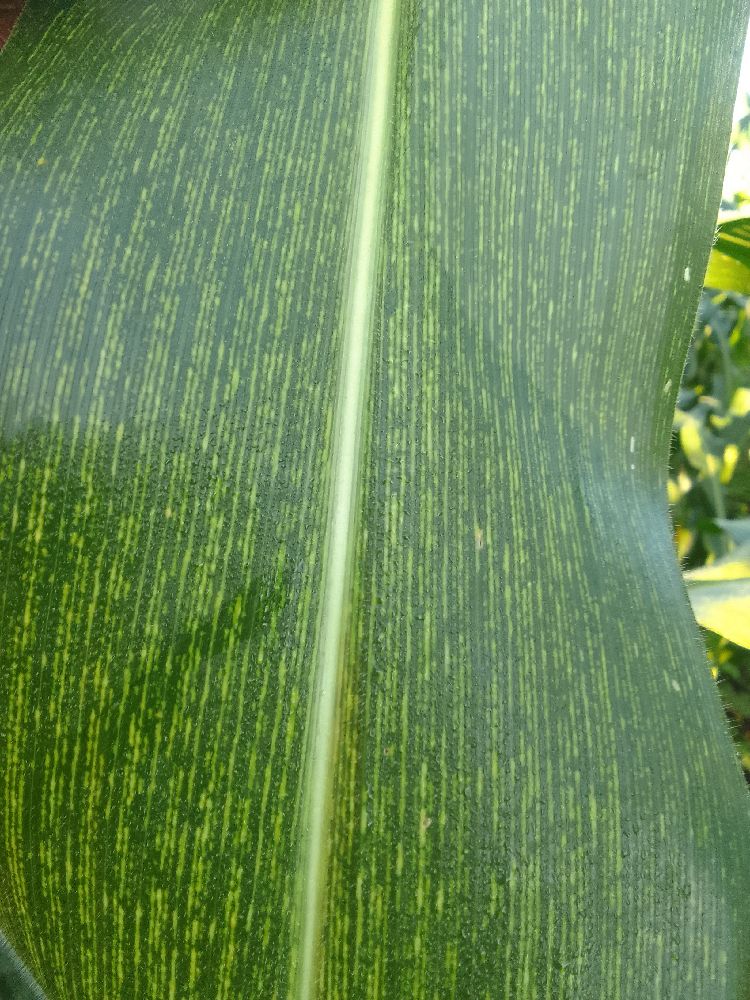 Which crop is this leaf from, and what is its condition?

maize, maize streak virus
